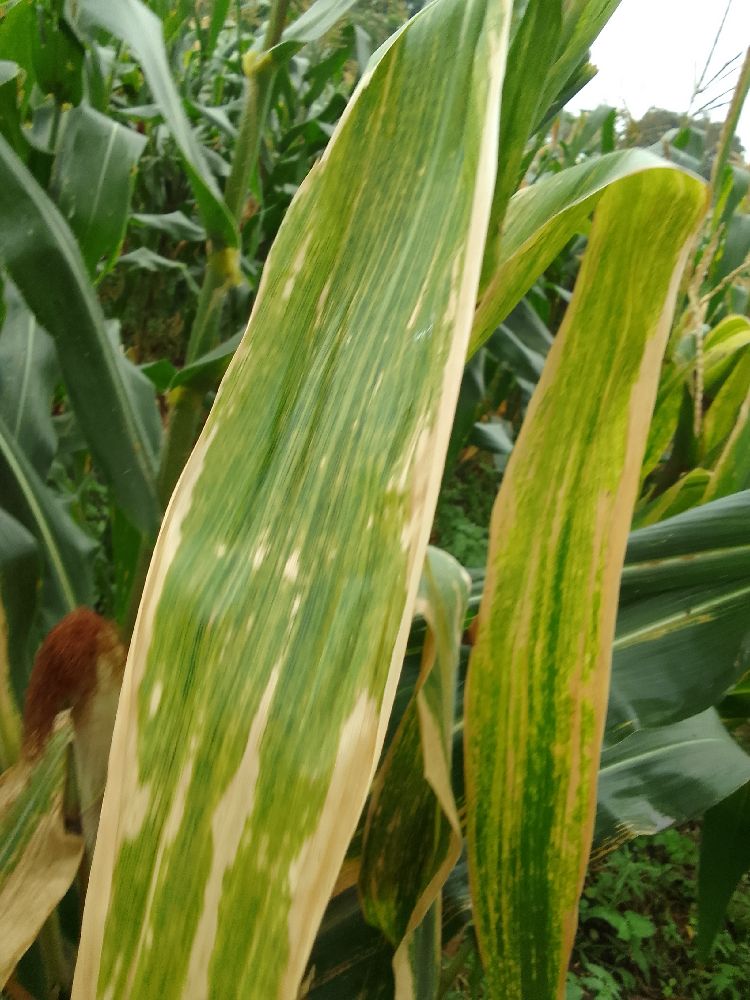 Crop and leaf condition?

maize, maize lethal necrosis
